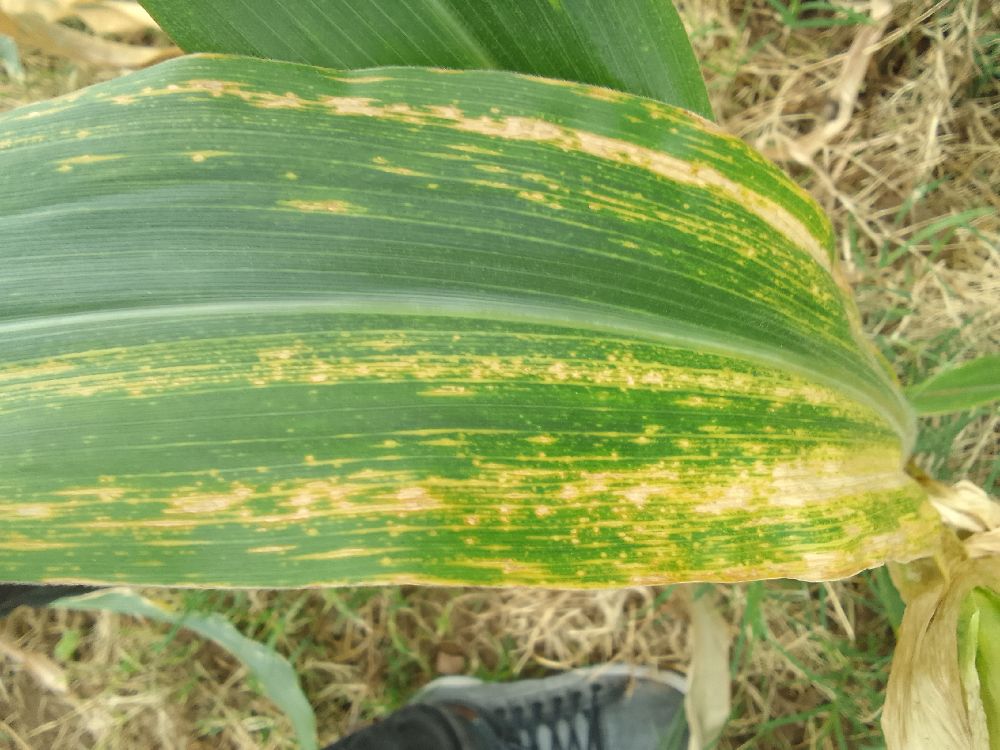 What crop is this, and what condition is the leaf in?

maize, maize lethal necrosis
